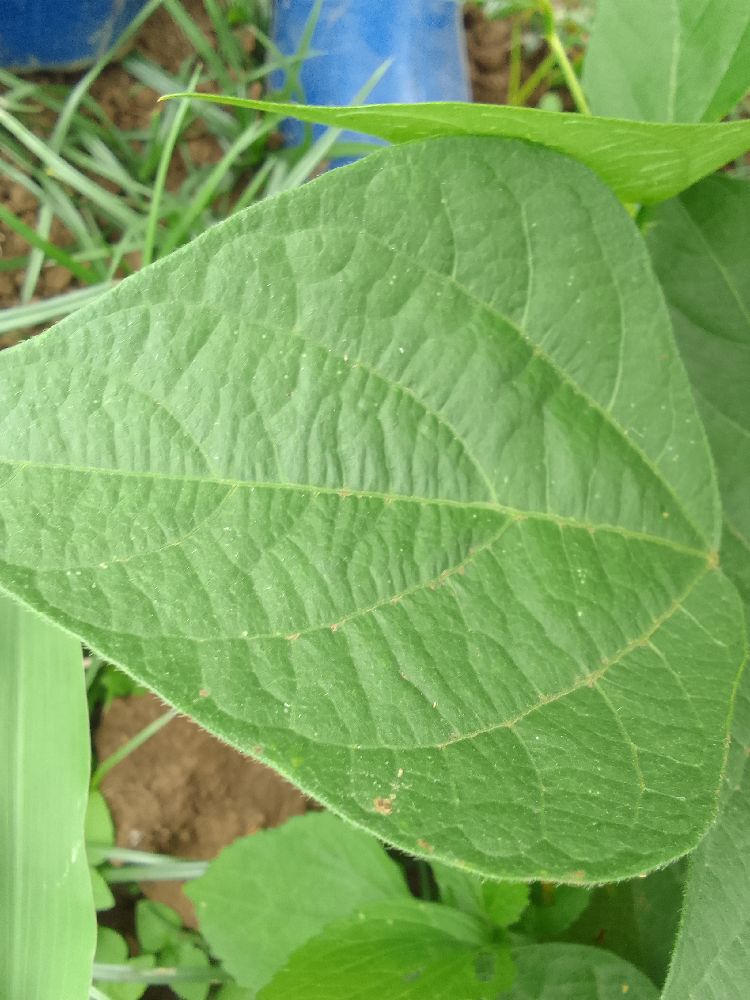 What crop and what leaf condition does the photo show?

common bean, healthy
